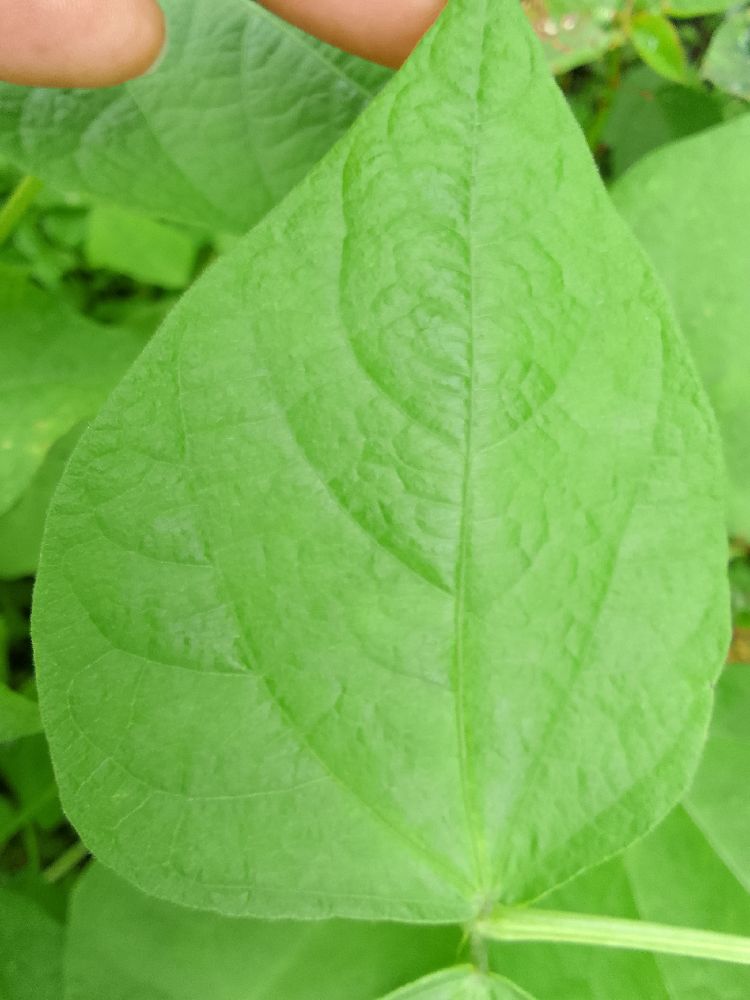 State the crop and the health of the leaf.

common bean, healthy
